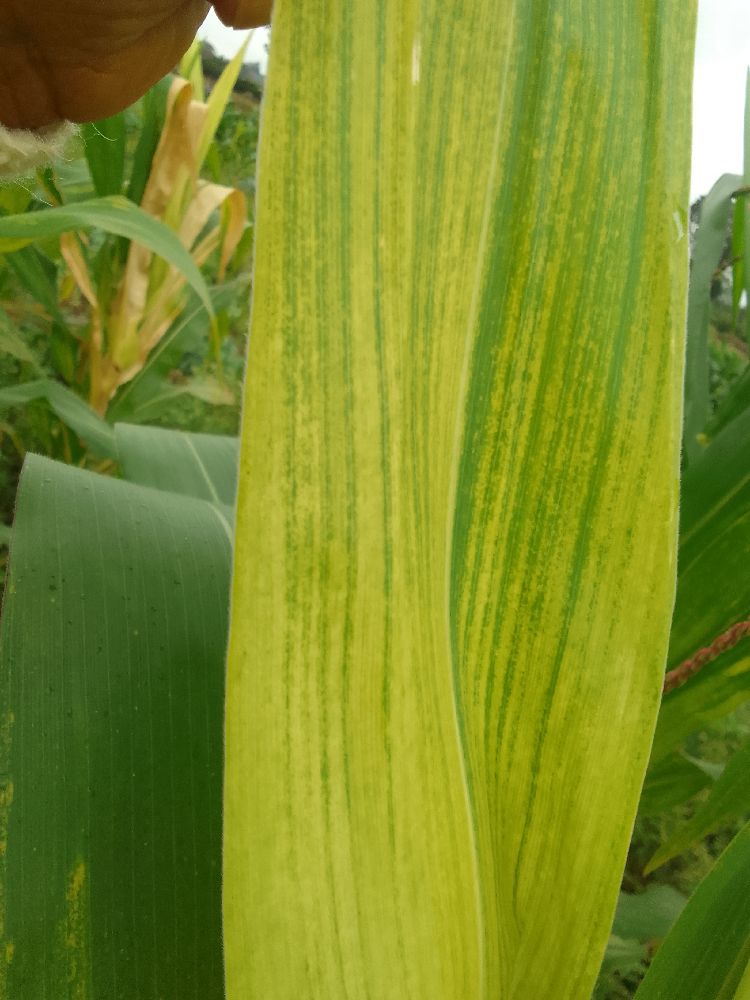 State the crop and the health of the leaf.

maize, maize lethal necrosis
